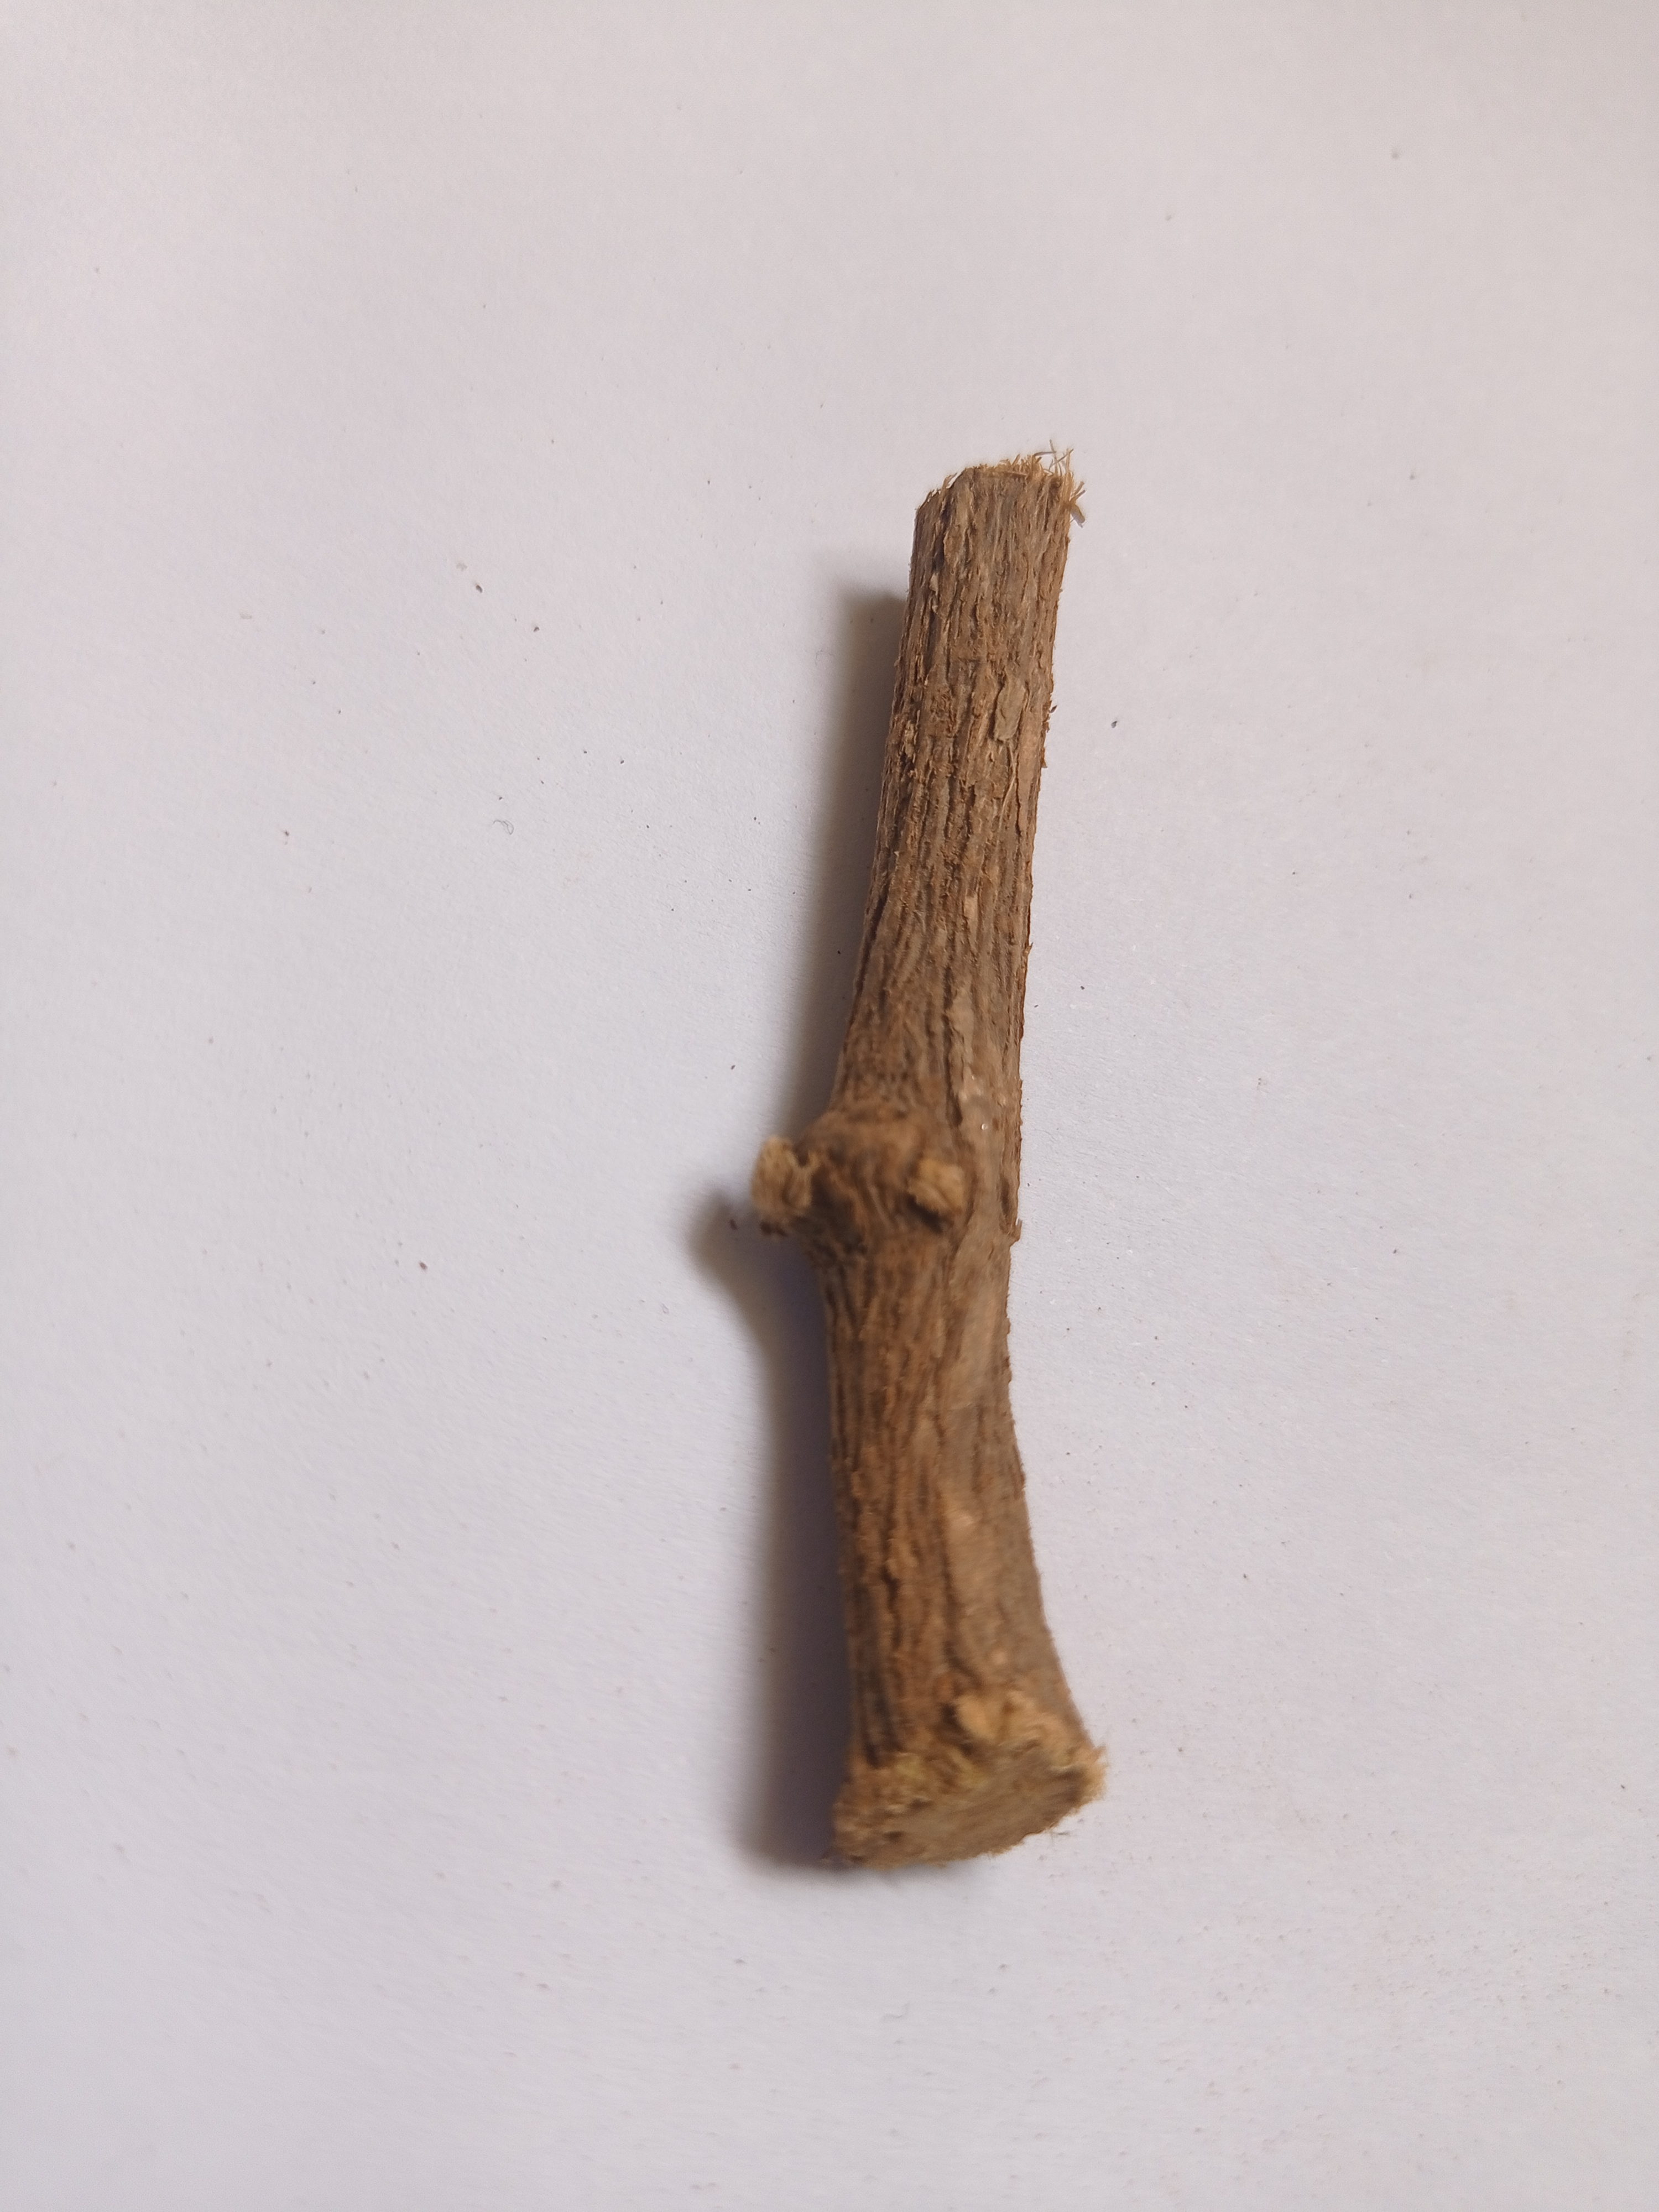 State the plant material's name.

jesthamadh
